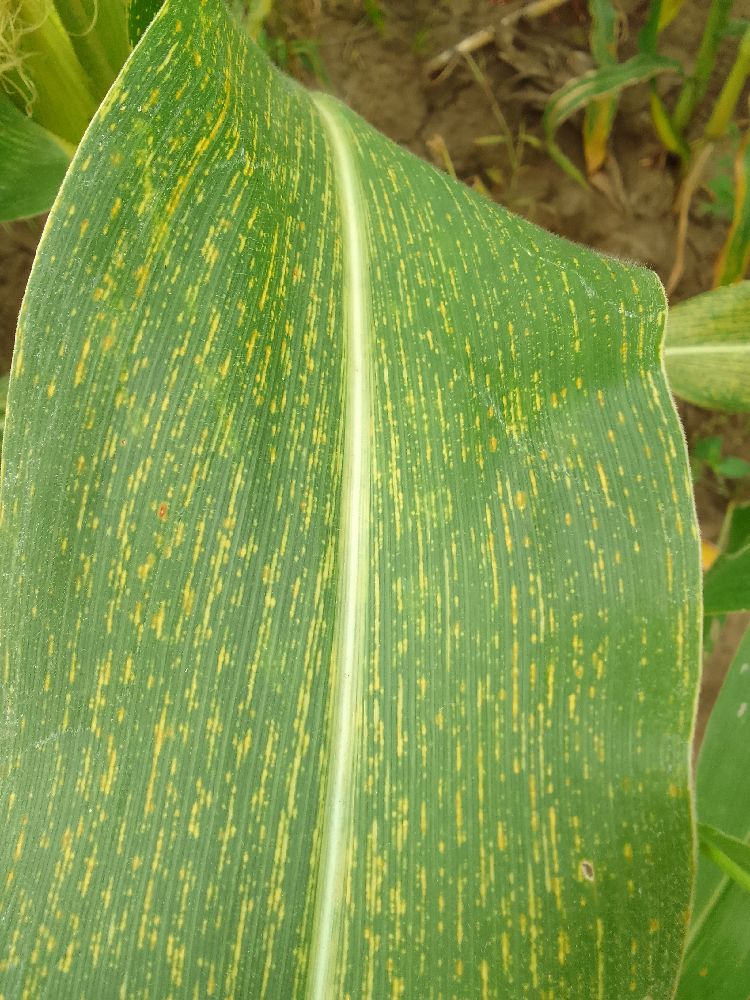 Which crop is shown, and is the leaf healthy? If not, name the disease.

maize, maize streak virus
